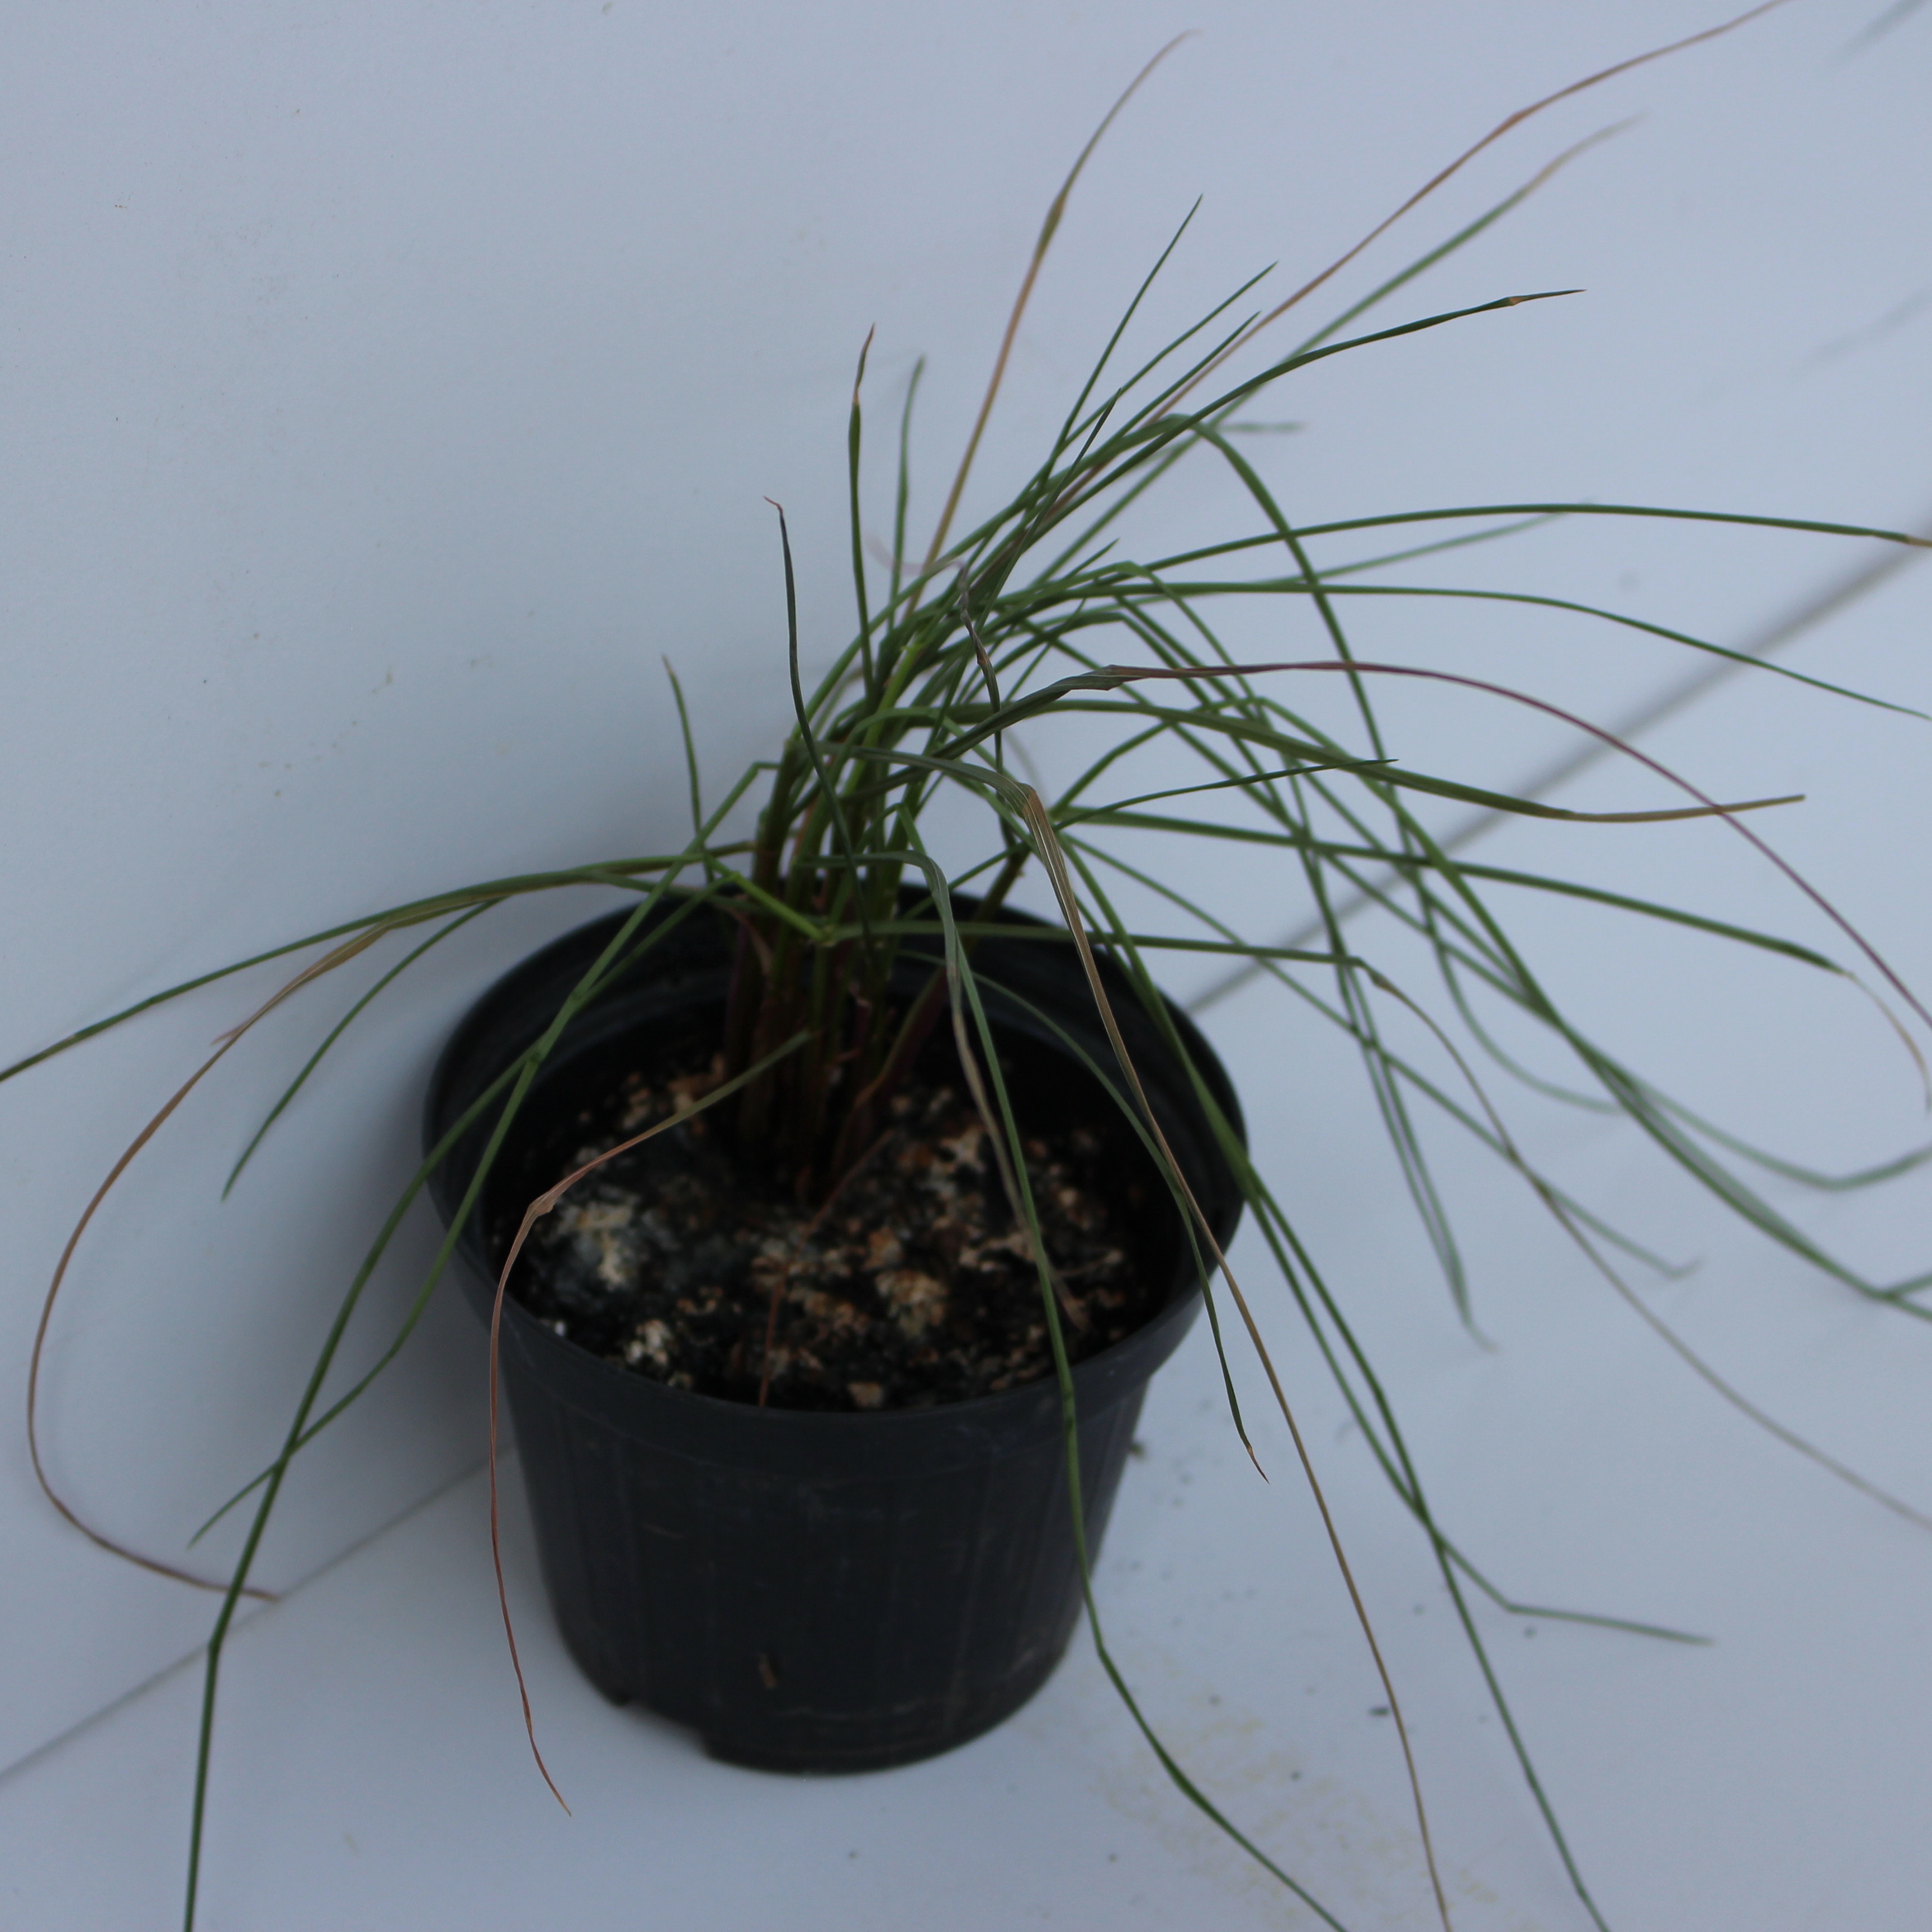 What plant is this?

Lolium multiflorum
